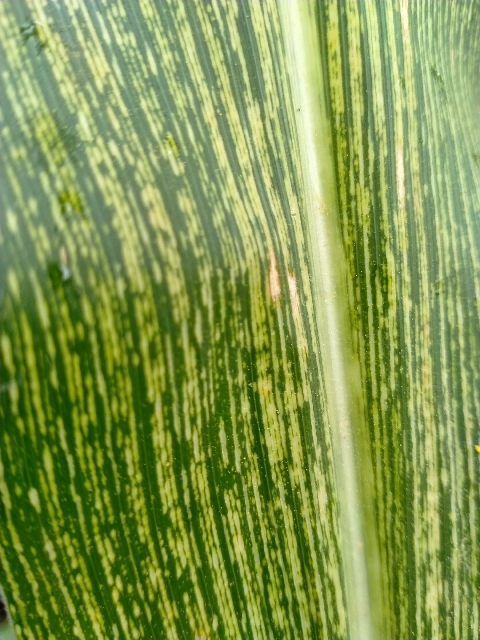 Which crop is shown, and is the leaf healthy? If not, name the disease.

maize, maize streak virus
